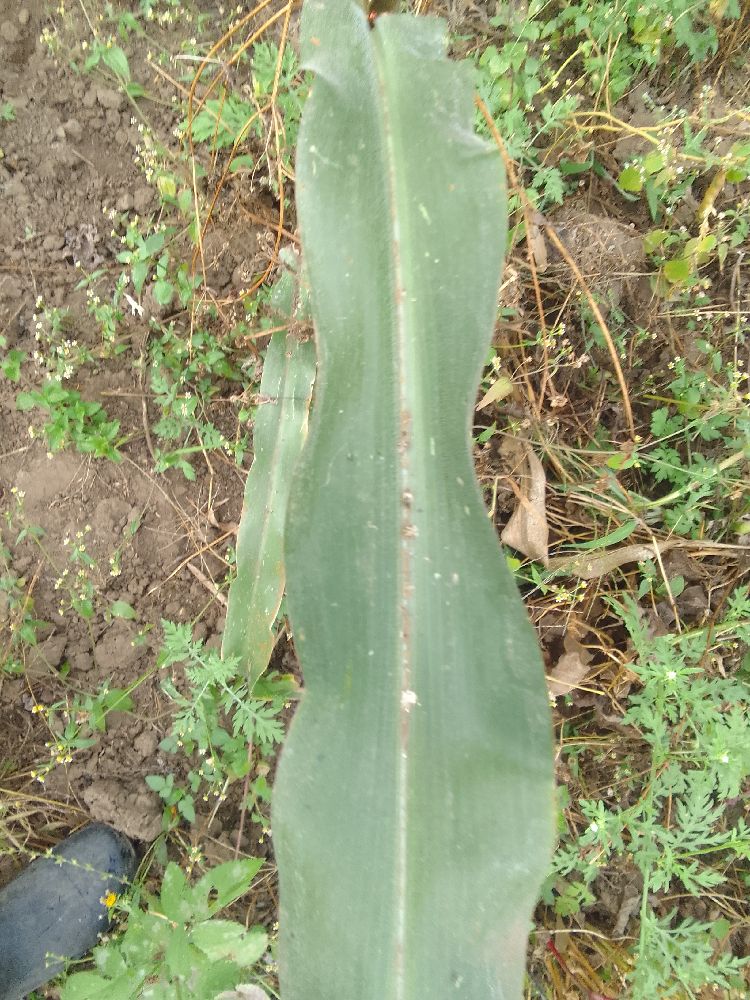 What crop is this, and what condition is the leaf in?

maize, healthy
